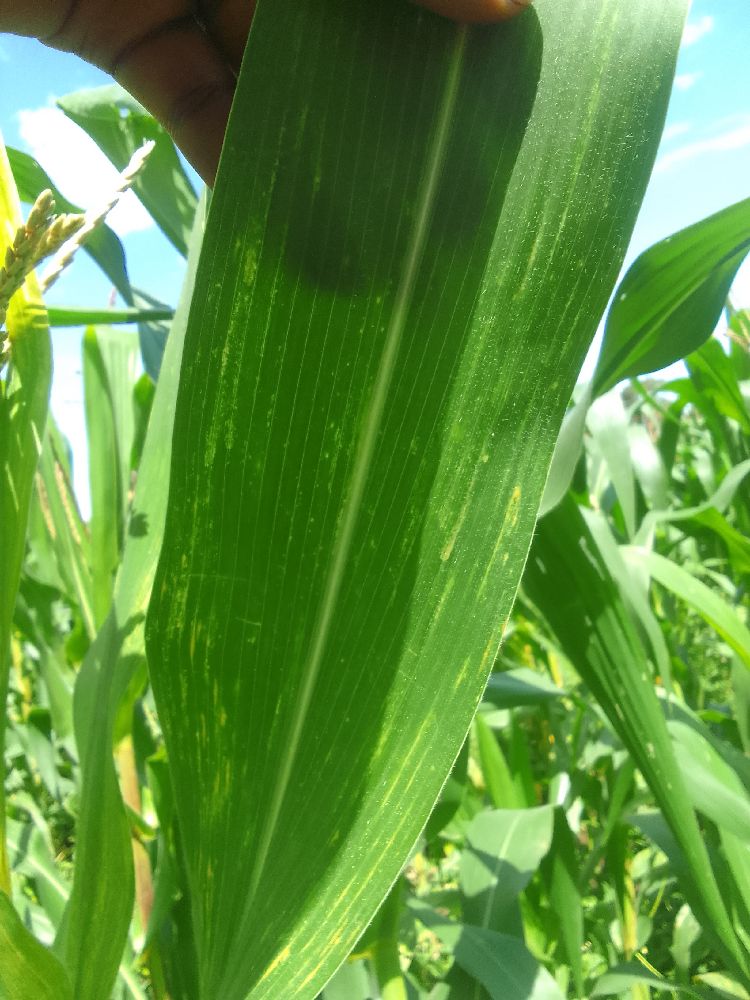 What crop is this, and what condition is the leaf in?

maize, maize lethal necrosis
